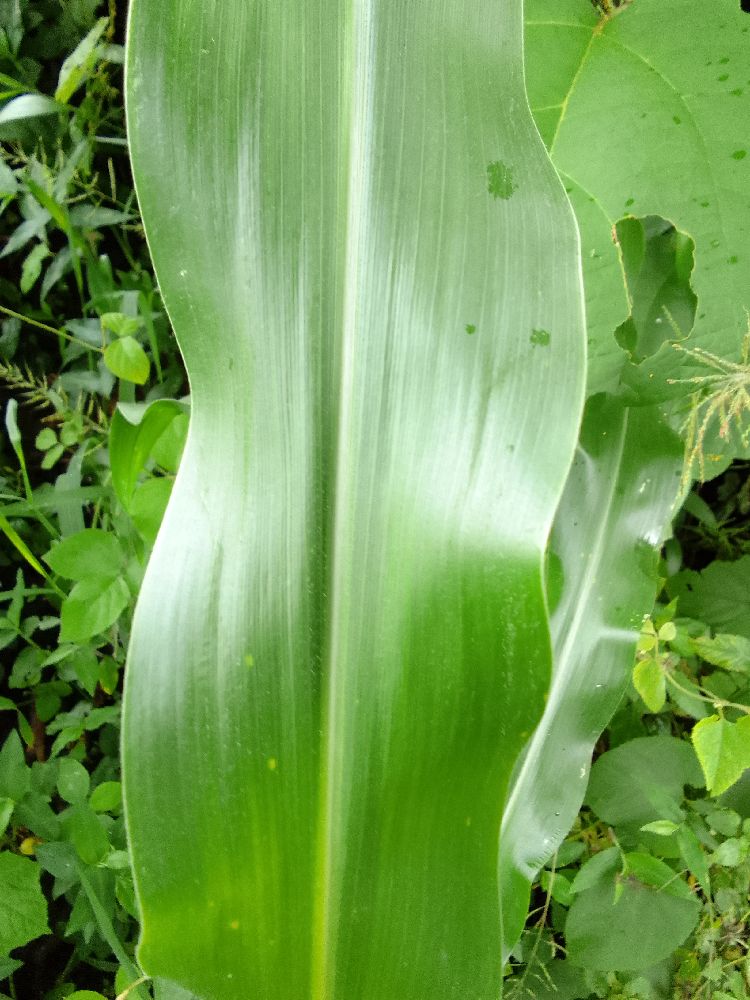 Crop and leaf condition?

maize, healthy
